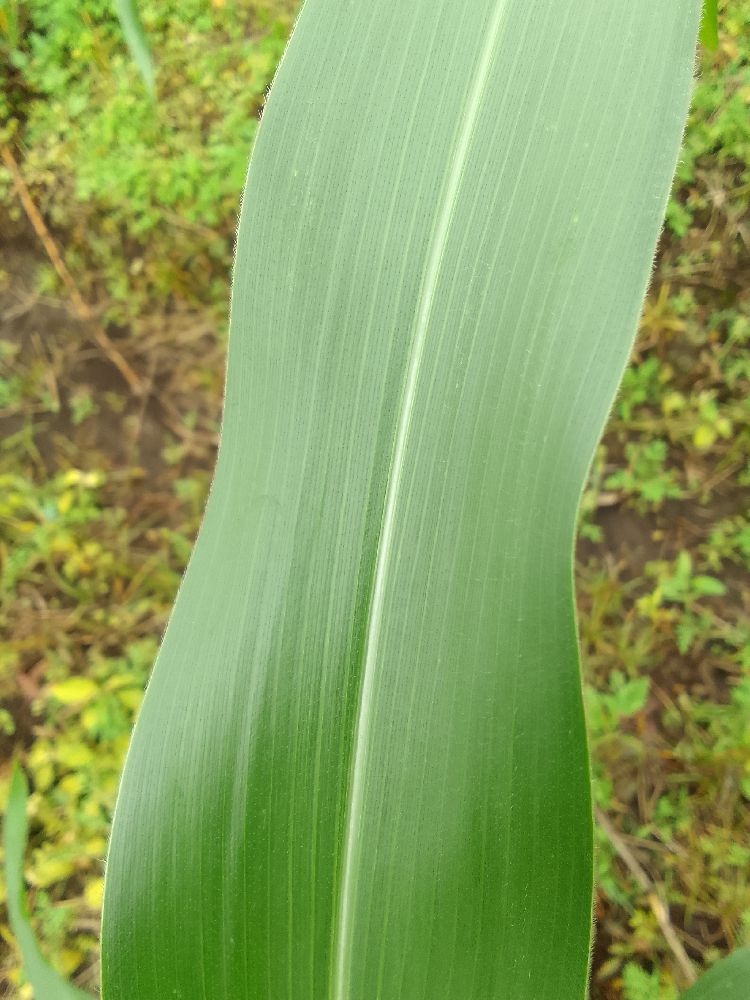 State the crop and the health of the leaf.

maize, healthy
